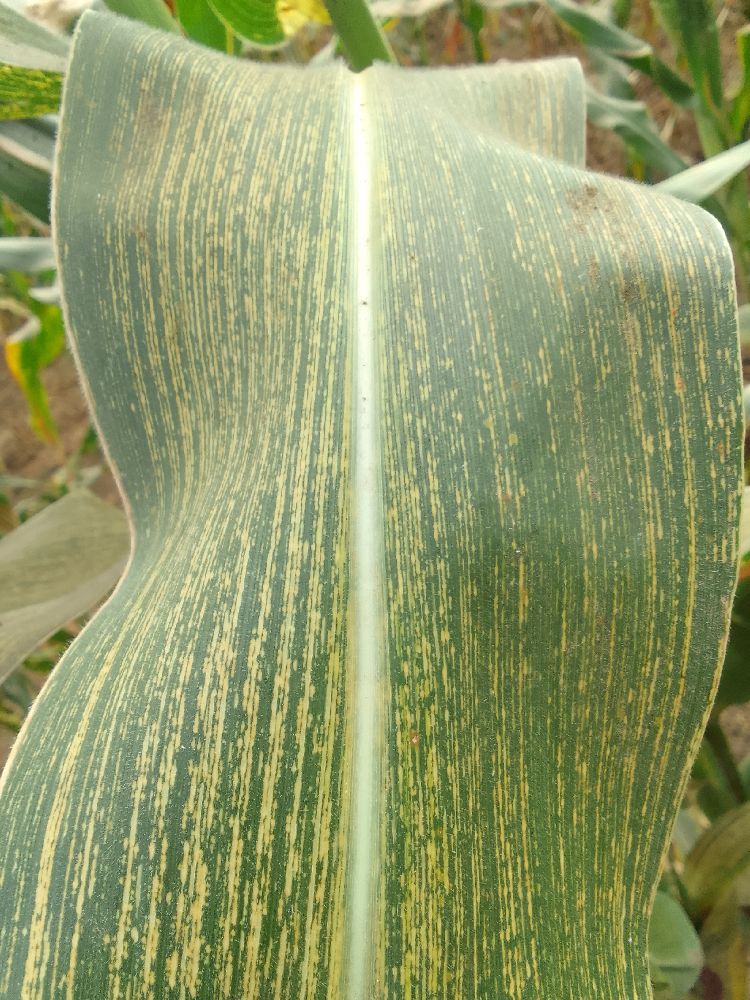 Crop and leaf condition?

maize, maize streak virus
